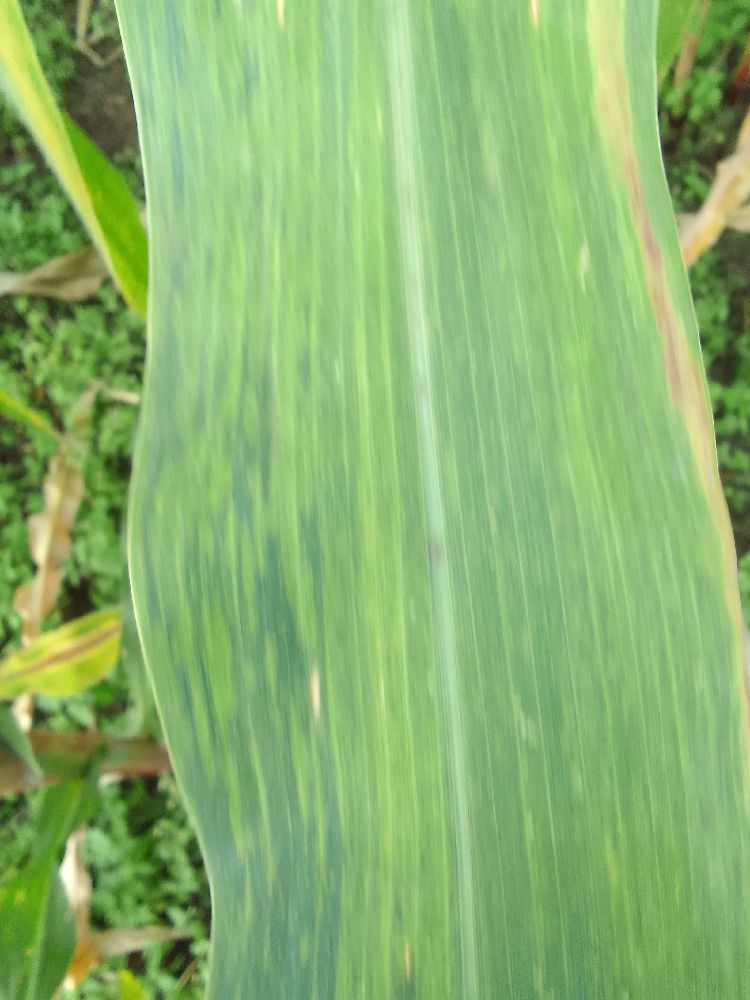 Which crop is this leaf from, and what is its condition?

maize, maize lethal necrosis
